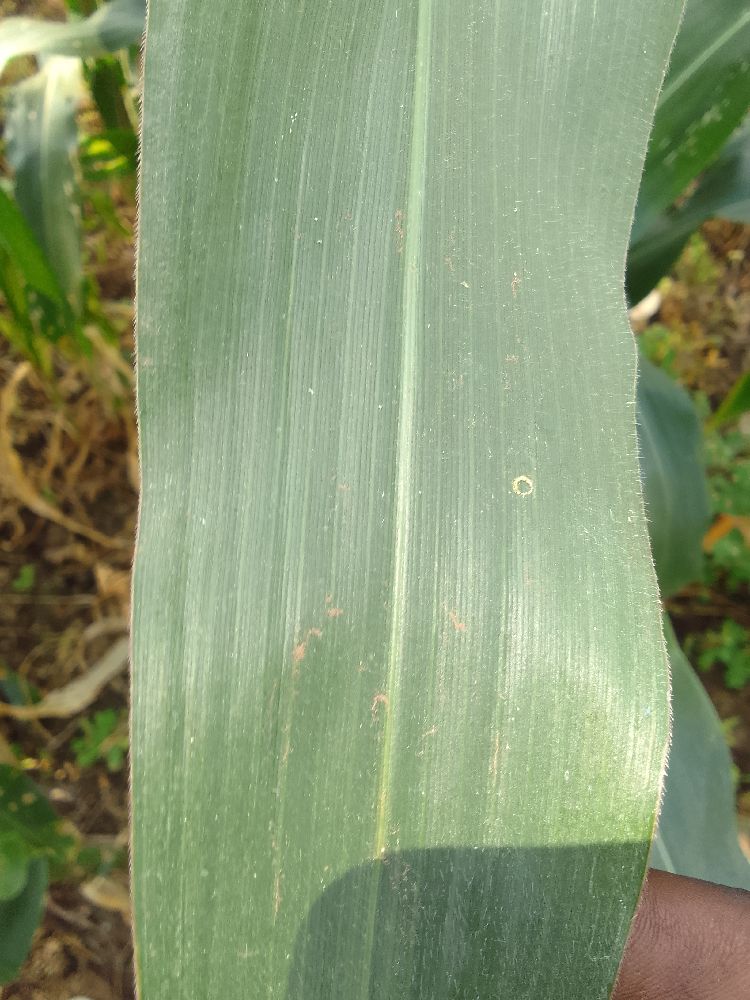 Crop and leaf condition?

maize, healthy
